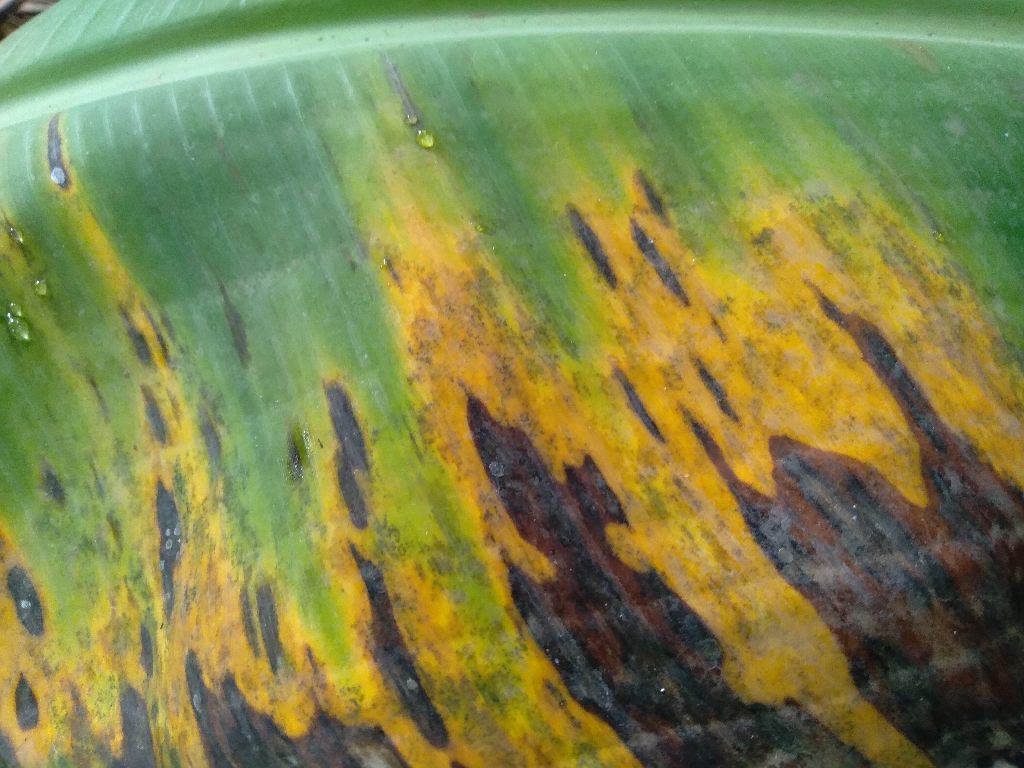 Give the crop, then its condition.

banana, black sigatoka
